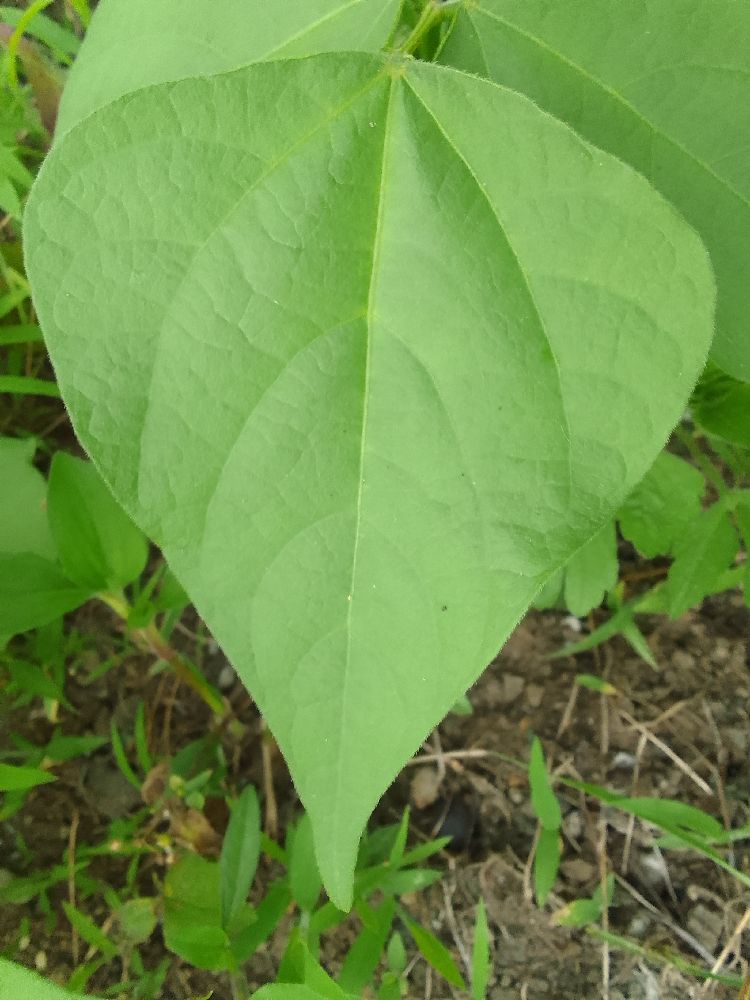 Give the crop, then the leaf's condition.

common bean, healthy
